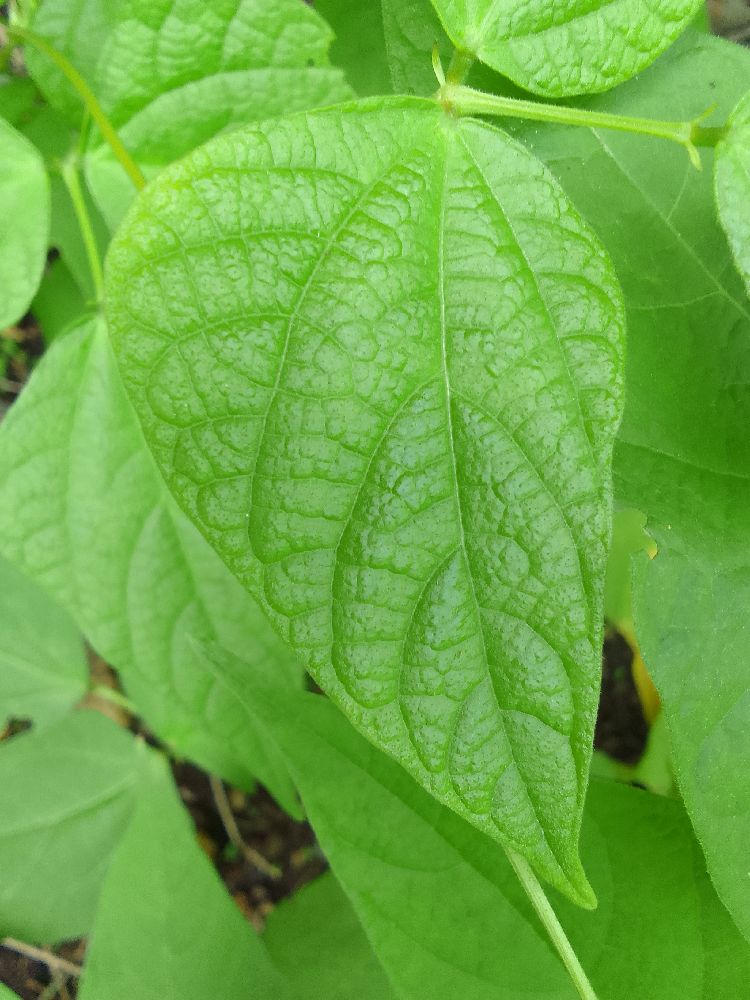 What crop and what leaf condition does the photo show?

common bean, healthy
